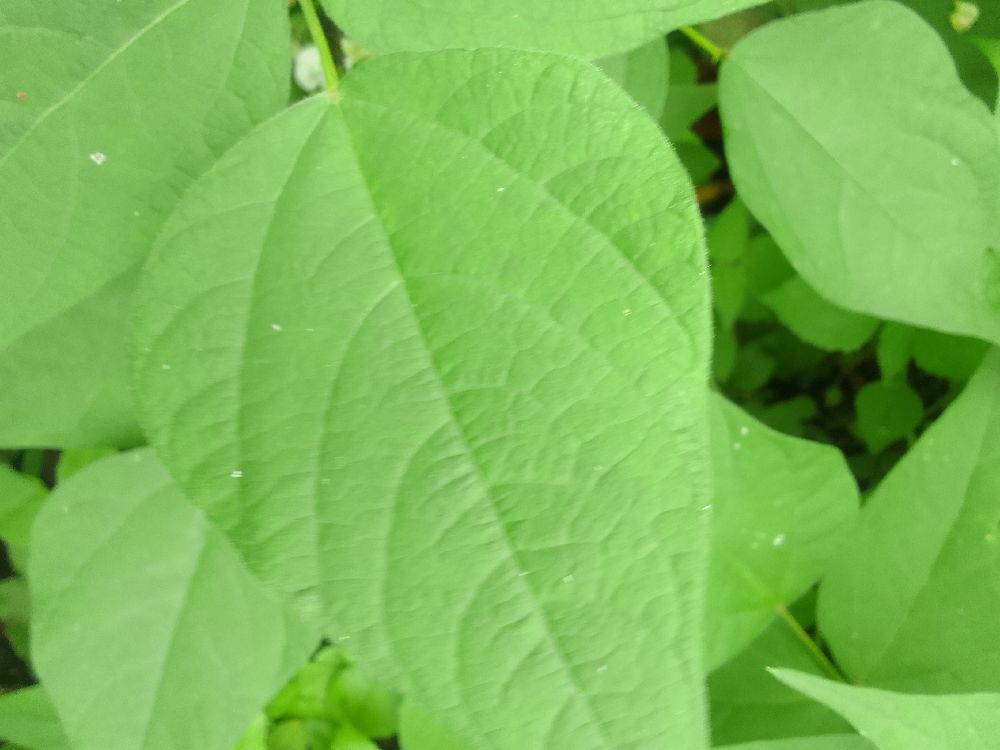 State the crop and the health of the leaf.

common bean, healthy
